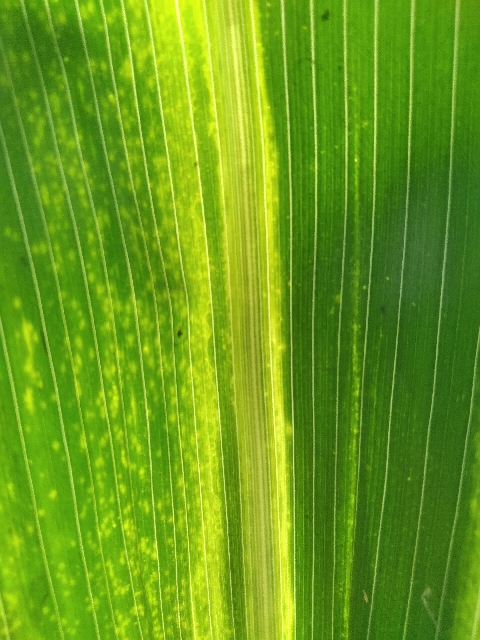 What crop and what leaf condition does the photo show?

maize, maize lethal necrosis
